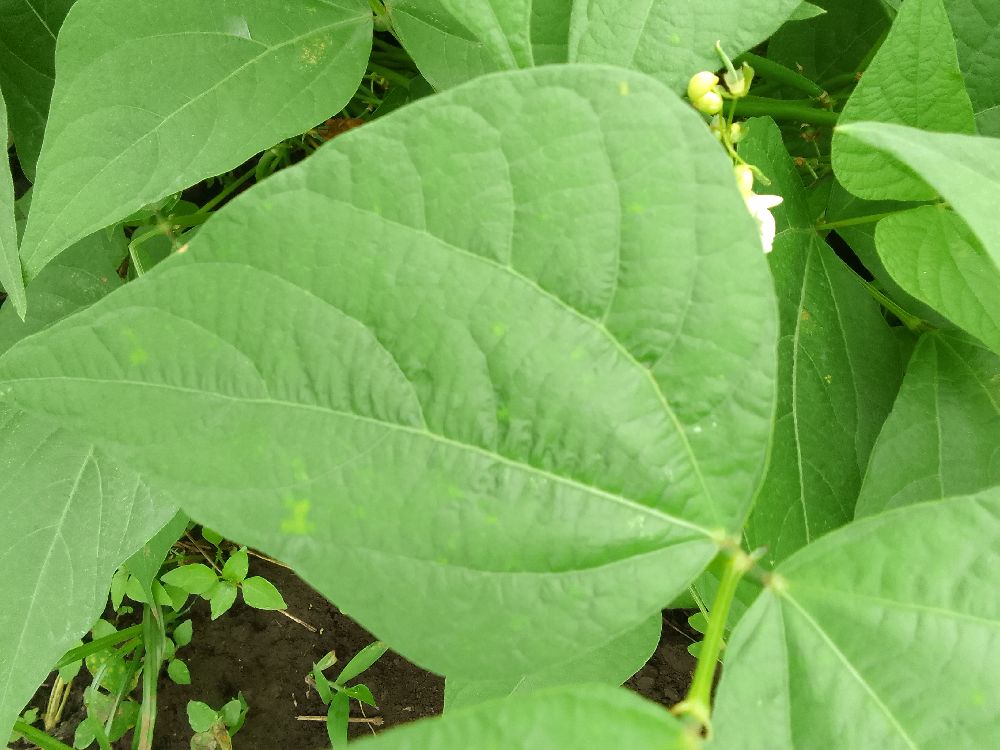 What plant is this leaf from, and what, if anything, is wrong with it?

common bean, healthy
